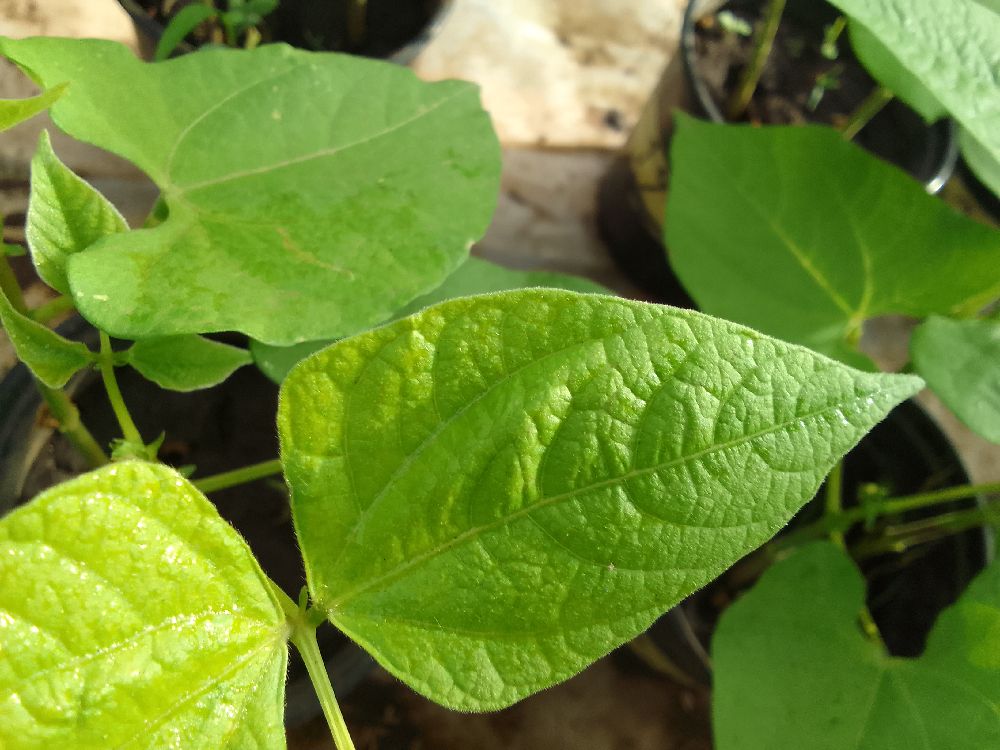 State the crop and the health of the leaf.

common bean, healthy
